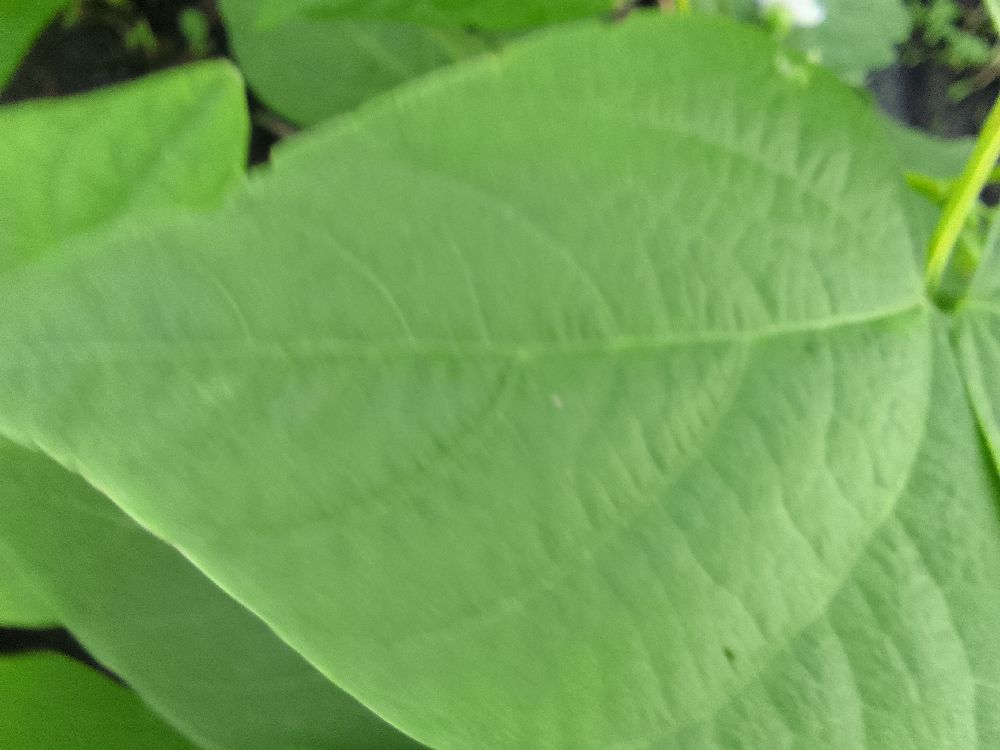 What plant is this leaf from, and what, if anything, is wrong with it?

common bean, healthy
